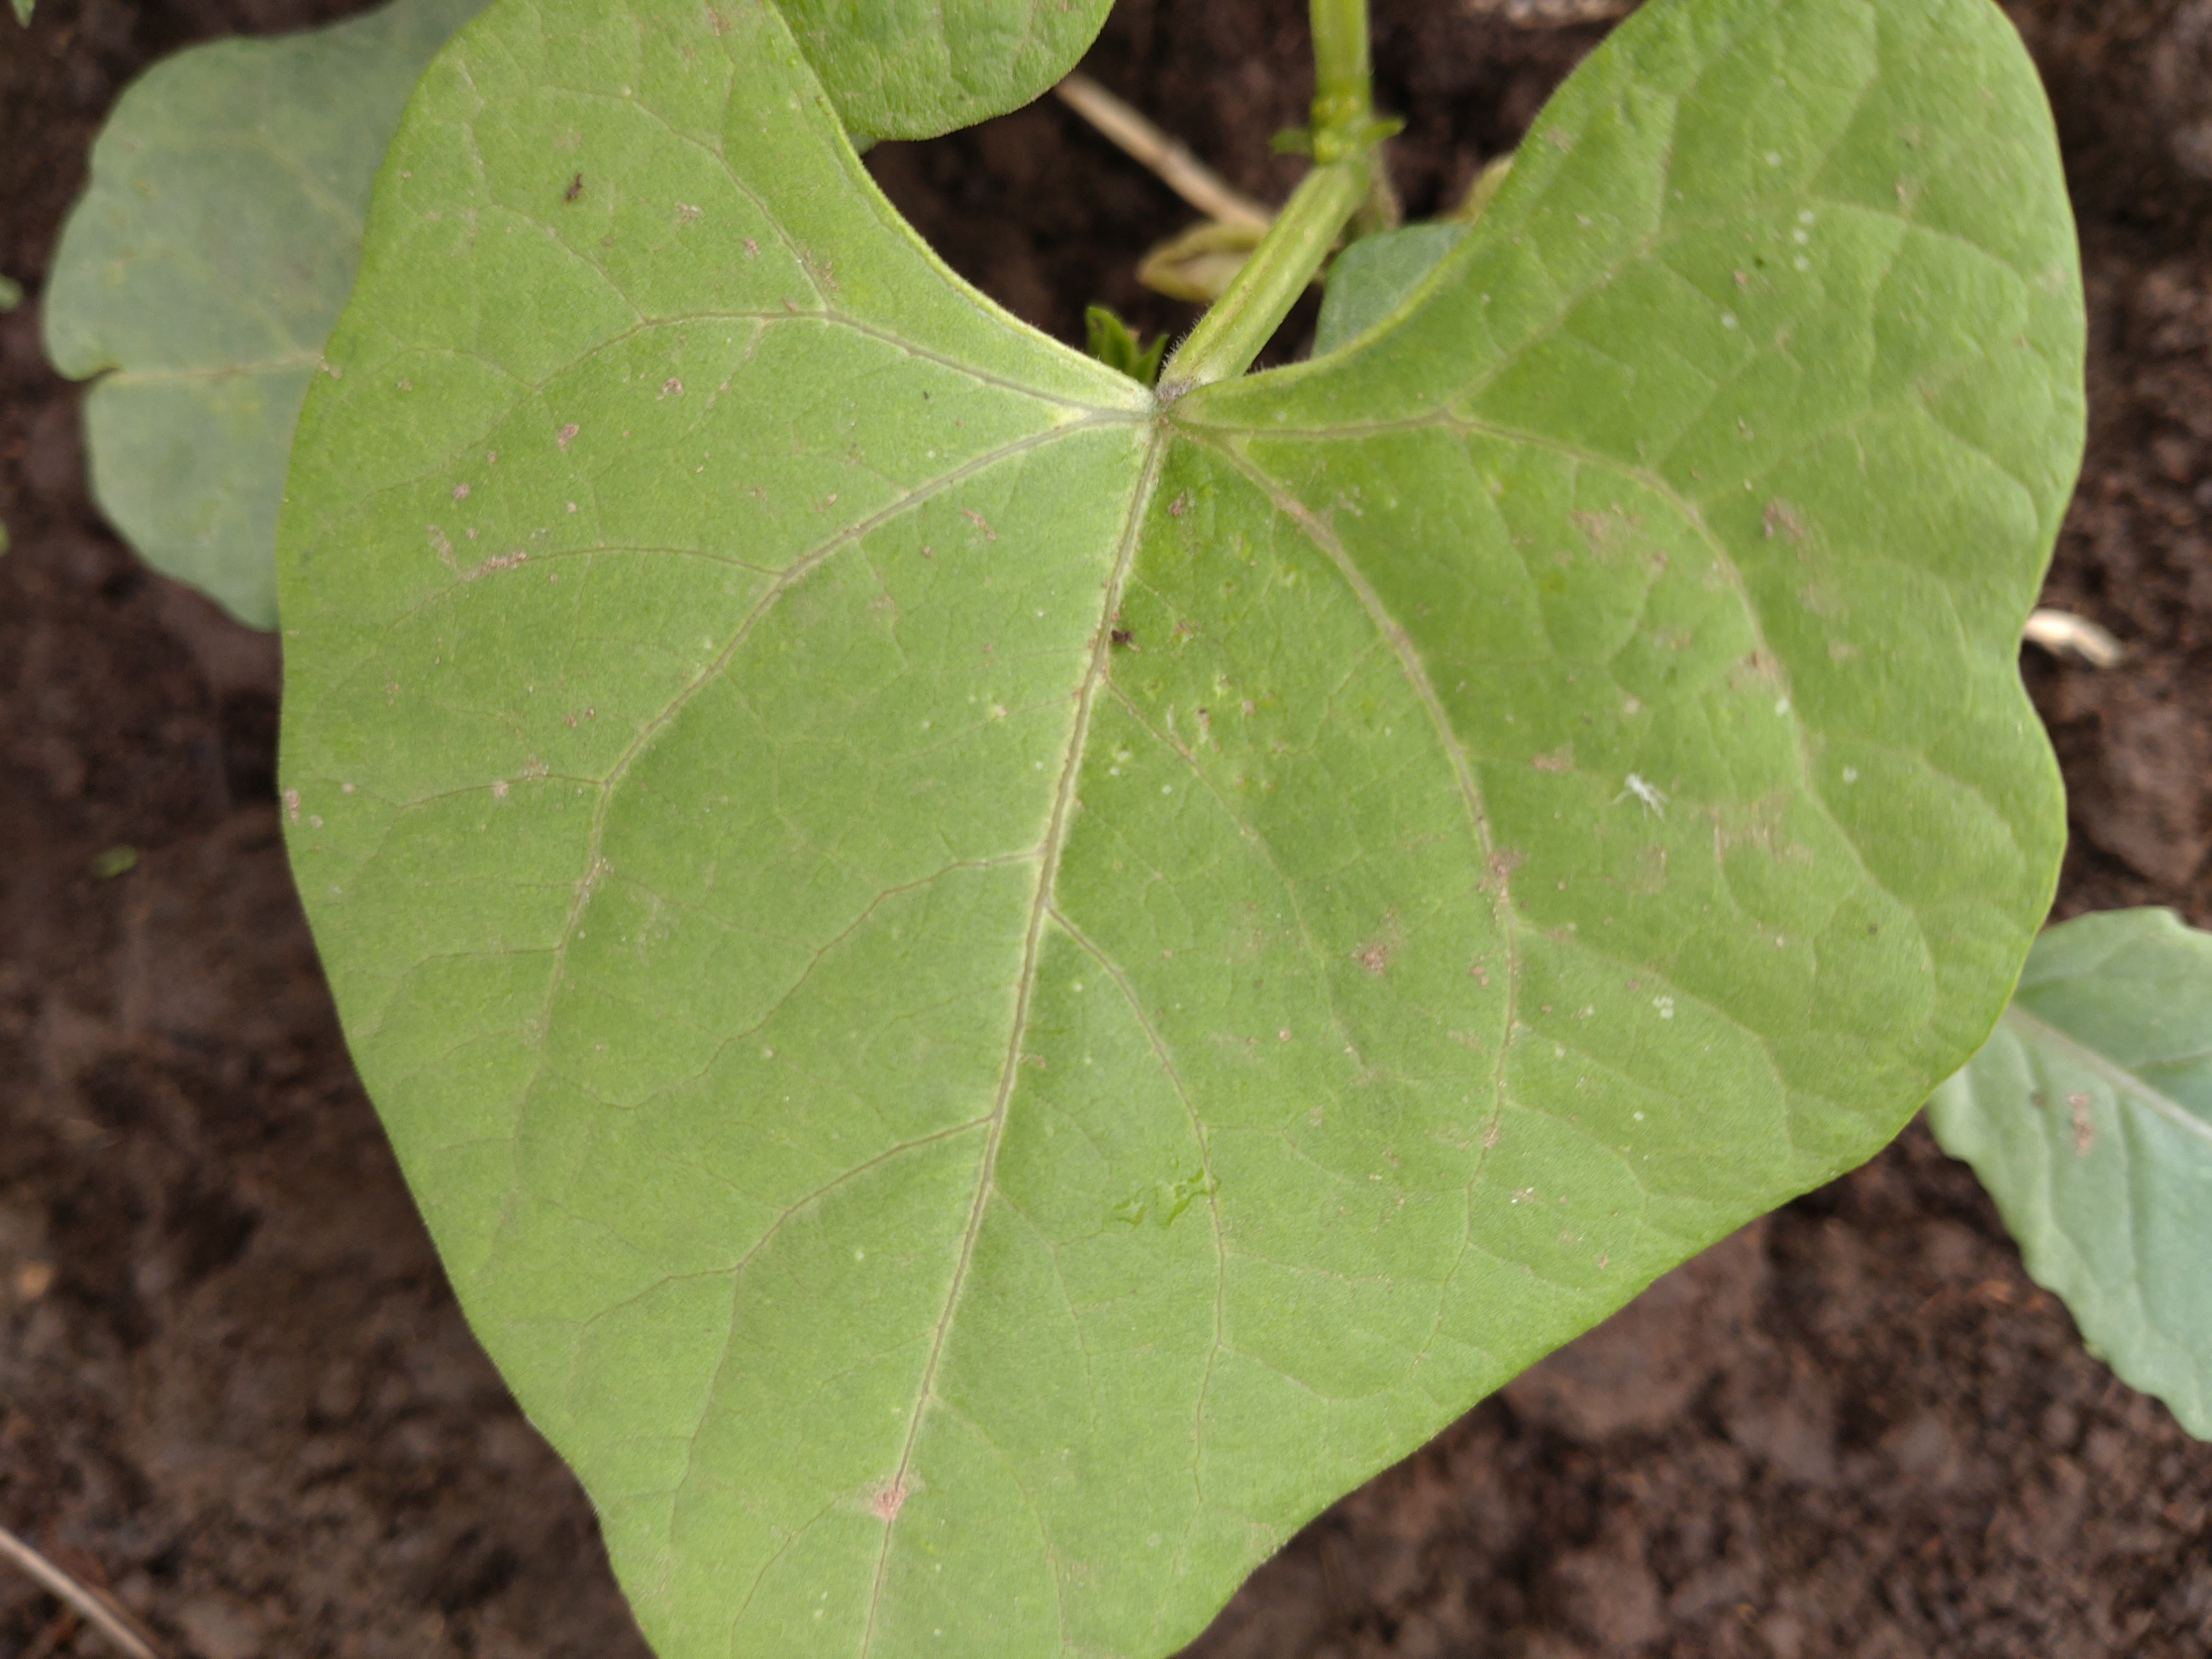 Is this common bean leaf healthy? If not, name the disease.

healthy
